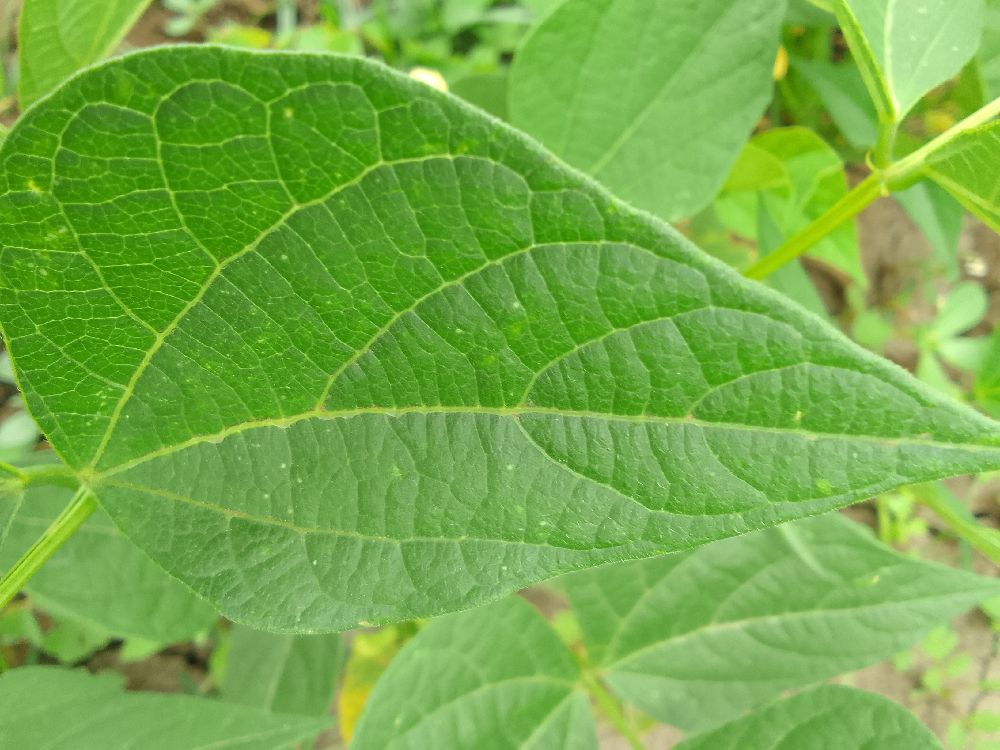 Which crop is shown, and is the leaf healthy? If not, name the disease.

common bean, healthy
